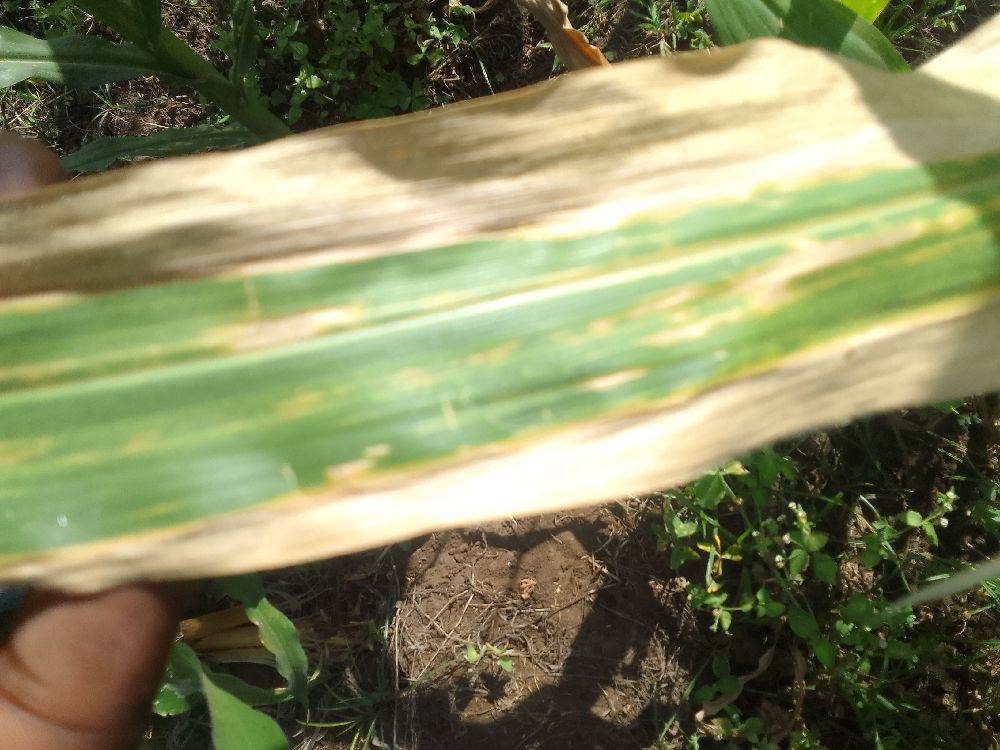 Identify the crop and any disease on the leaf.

maize, maize lethal necrosis
